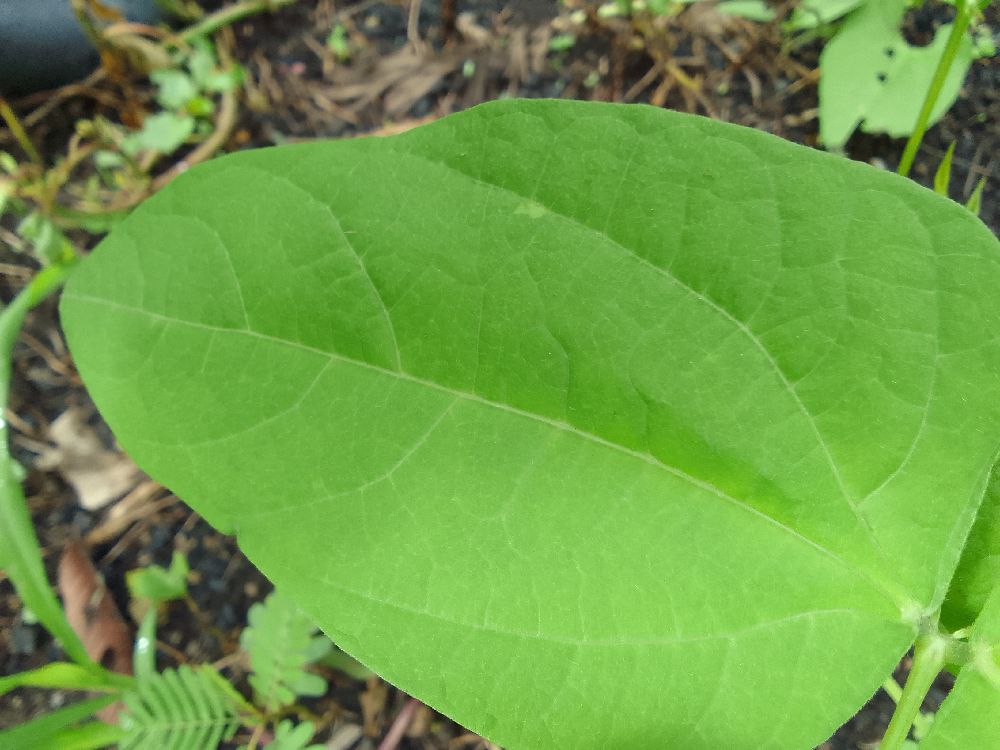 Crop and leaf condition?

common bean, healthy
